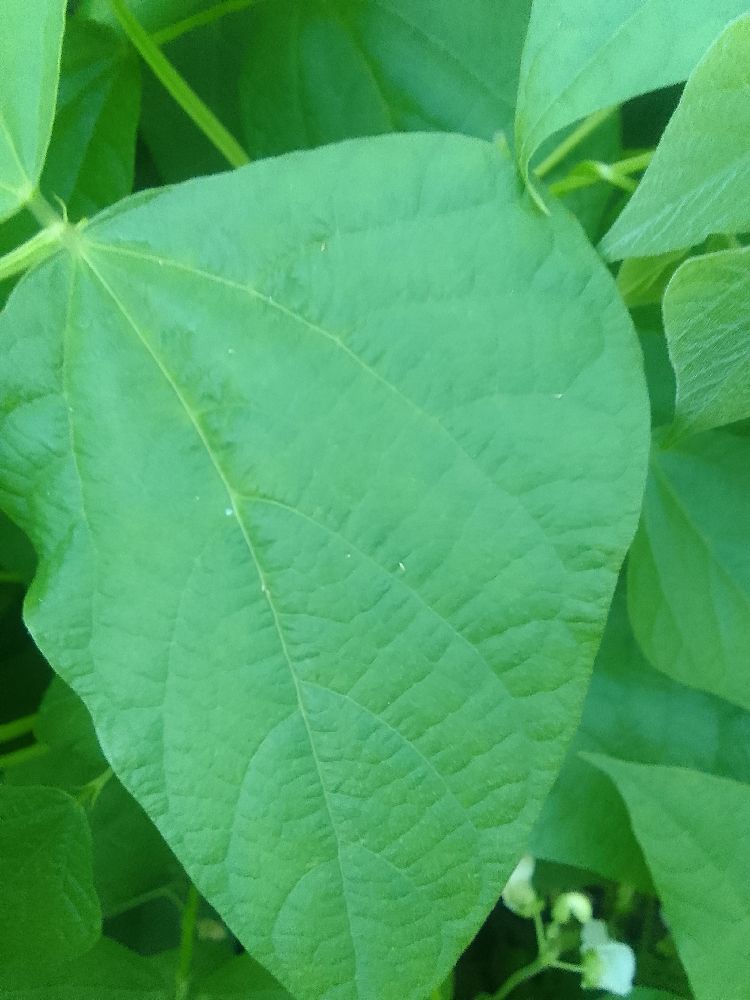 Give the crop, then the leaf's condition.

common bean, healthy
